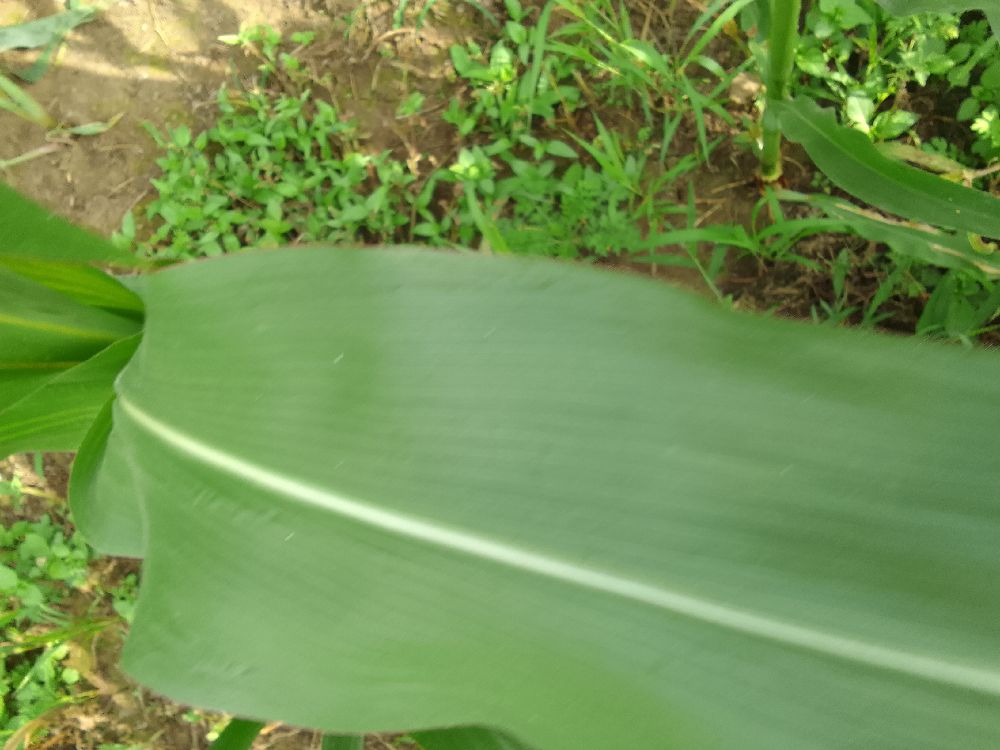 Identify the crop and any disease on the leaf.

maize, healthy
